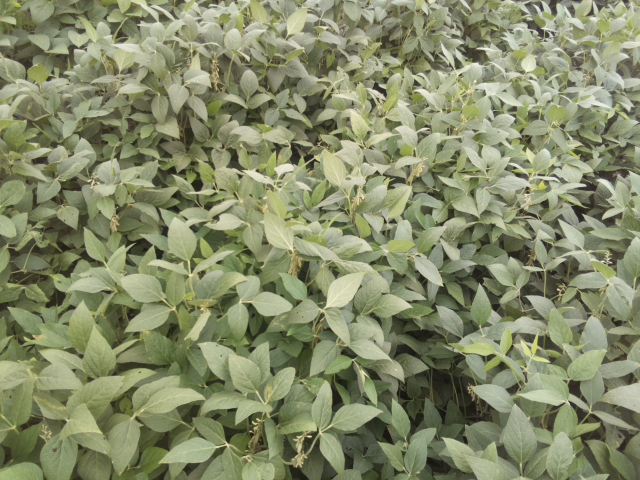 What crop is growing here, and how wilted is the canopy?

soybean, leaflets folding inward at secondary pulvinus with no turgor loss in leaflets or petioles
